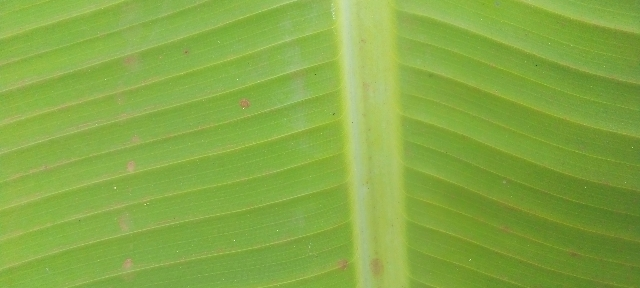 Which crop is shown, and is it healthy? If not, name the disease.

banana, healthy
